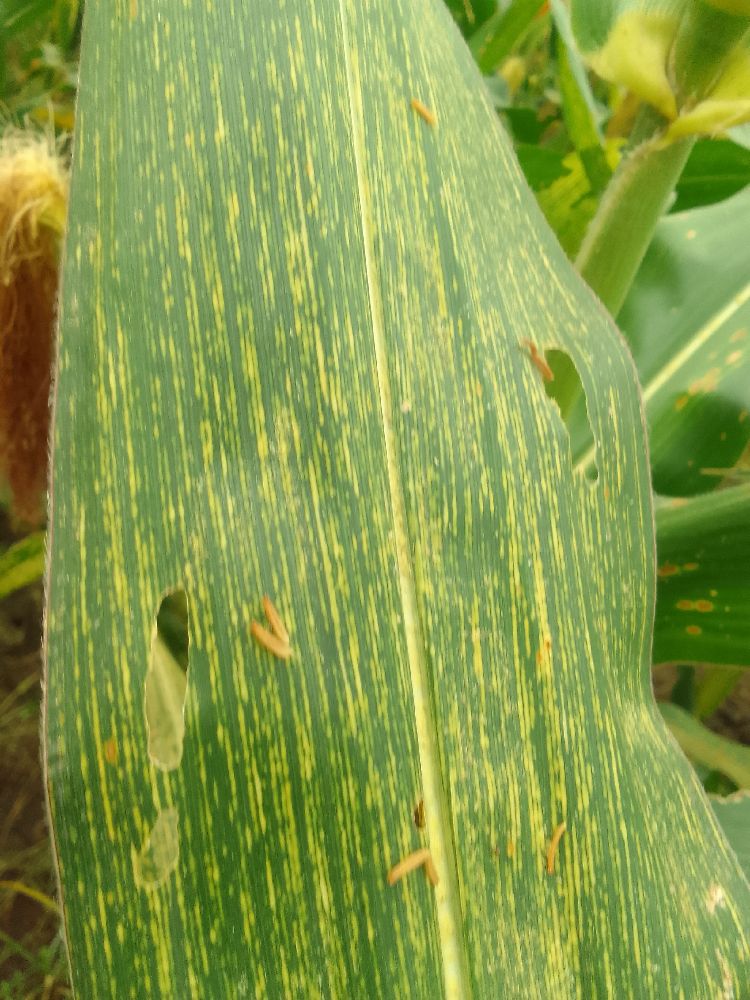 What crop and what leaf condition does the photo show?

maize, maize streak virus
